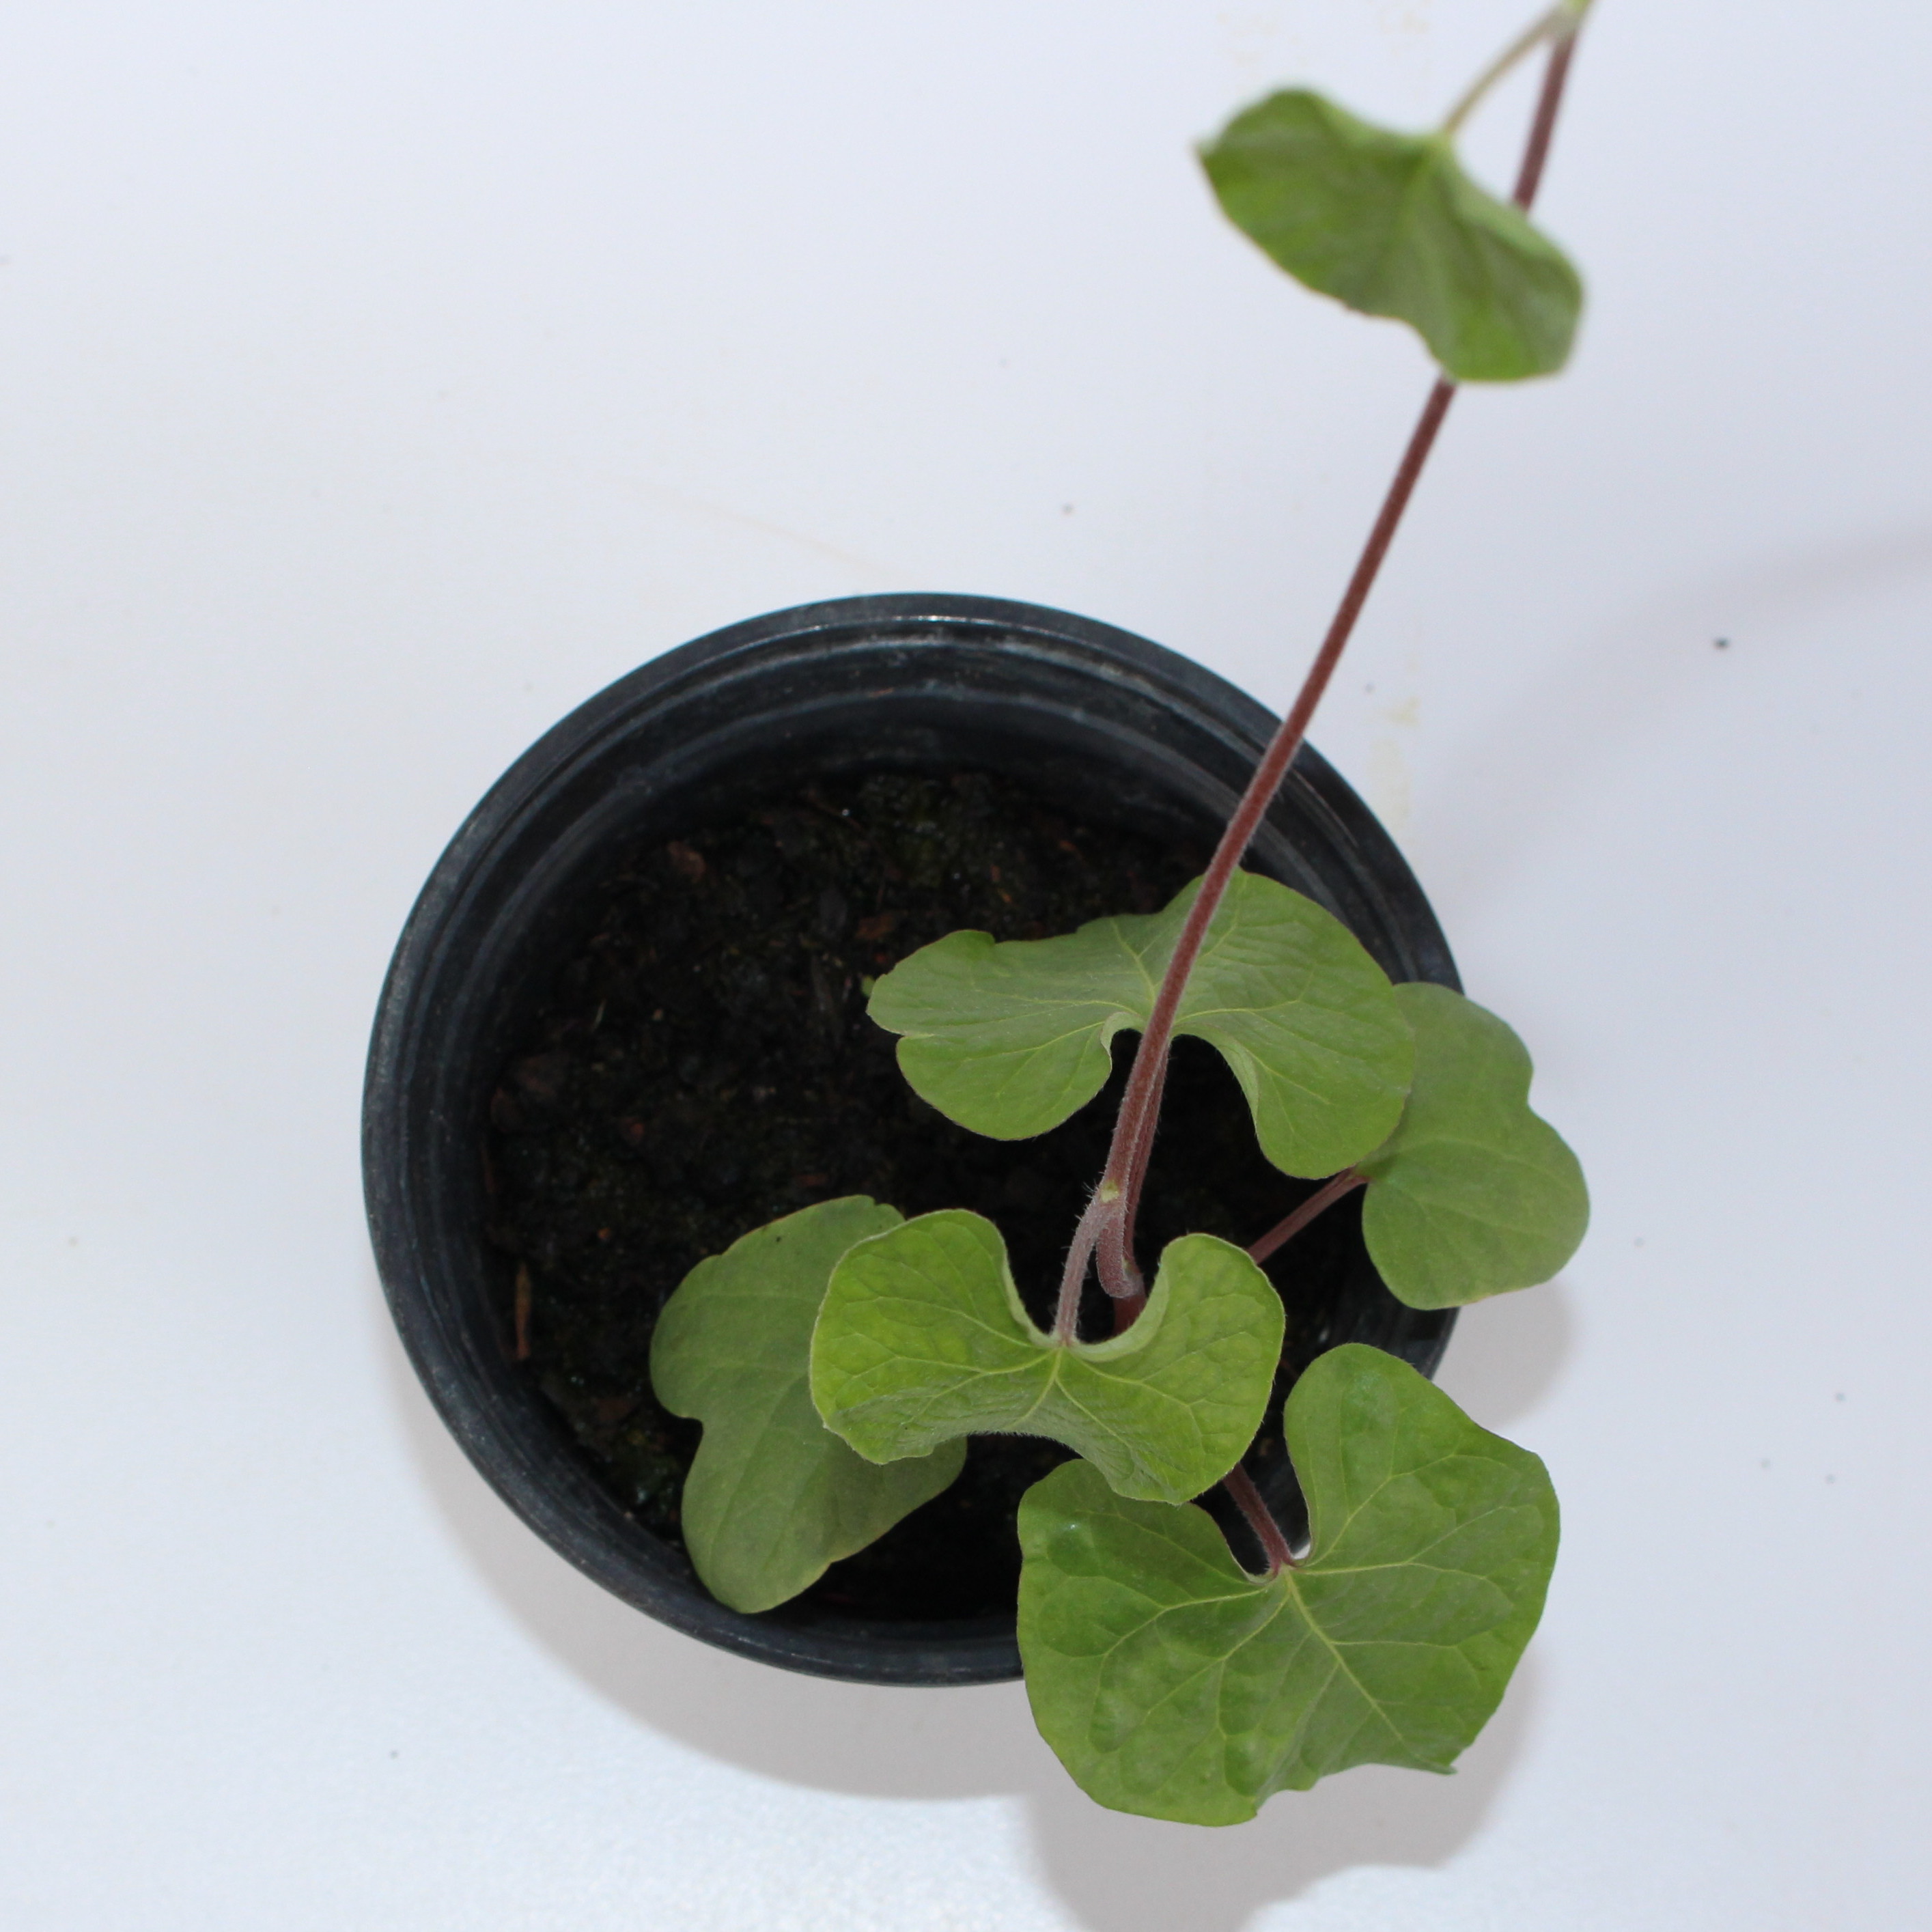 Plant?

Convolvulus arvensis
